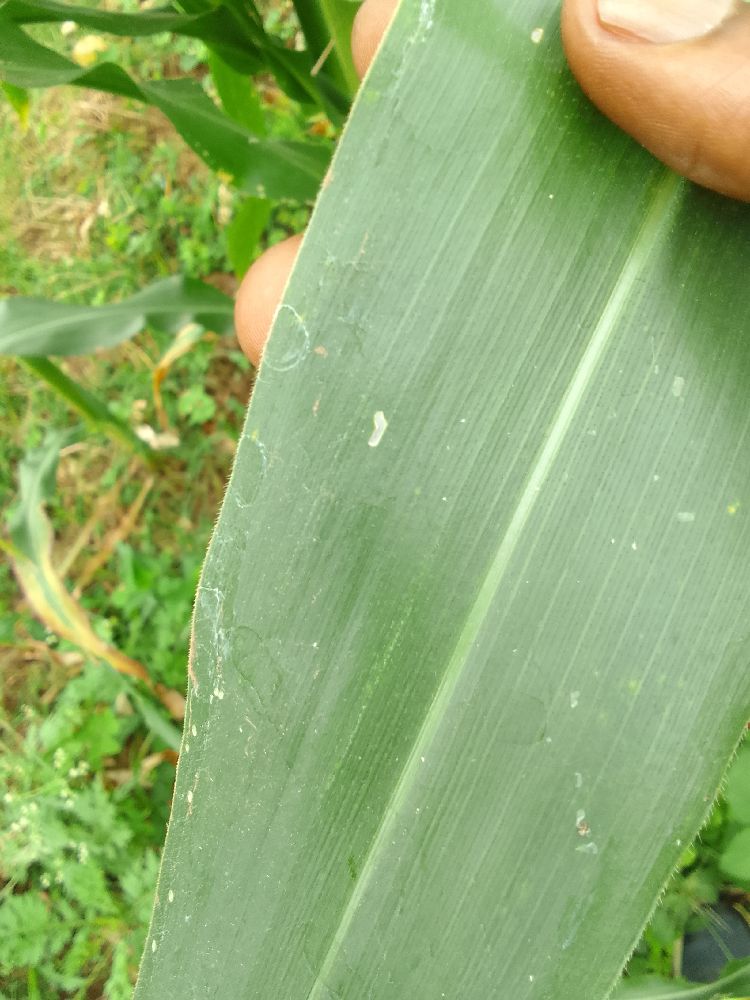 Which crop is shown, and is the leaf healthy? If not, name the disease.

maize, healthy
